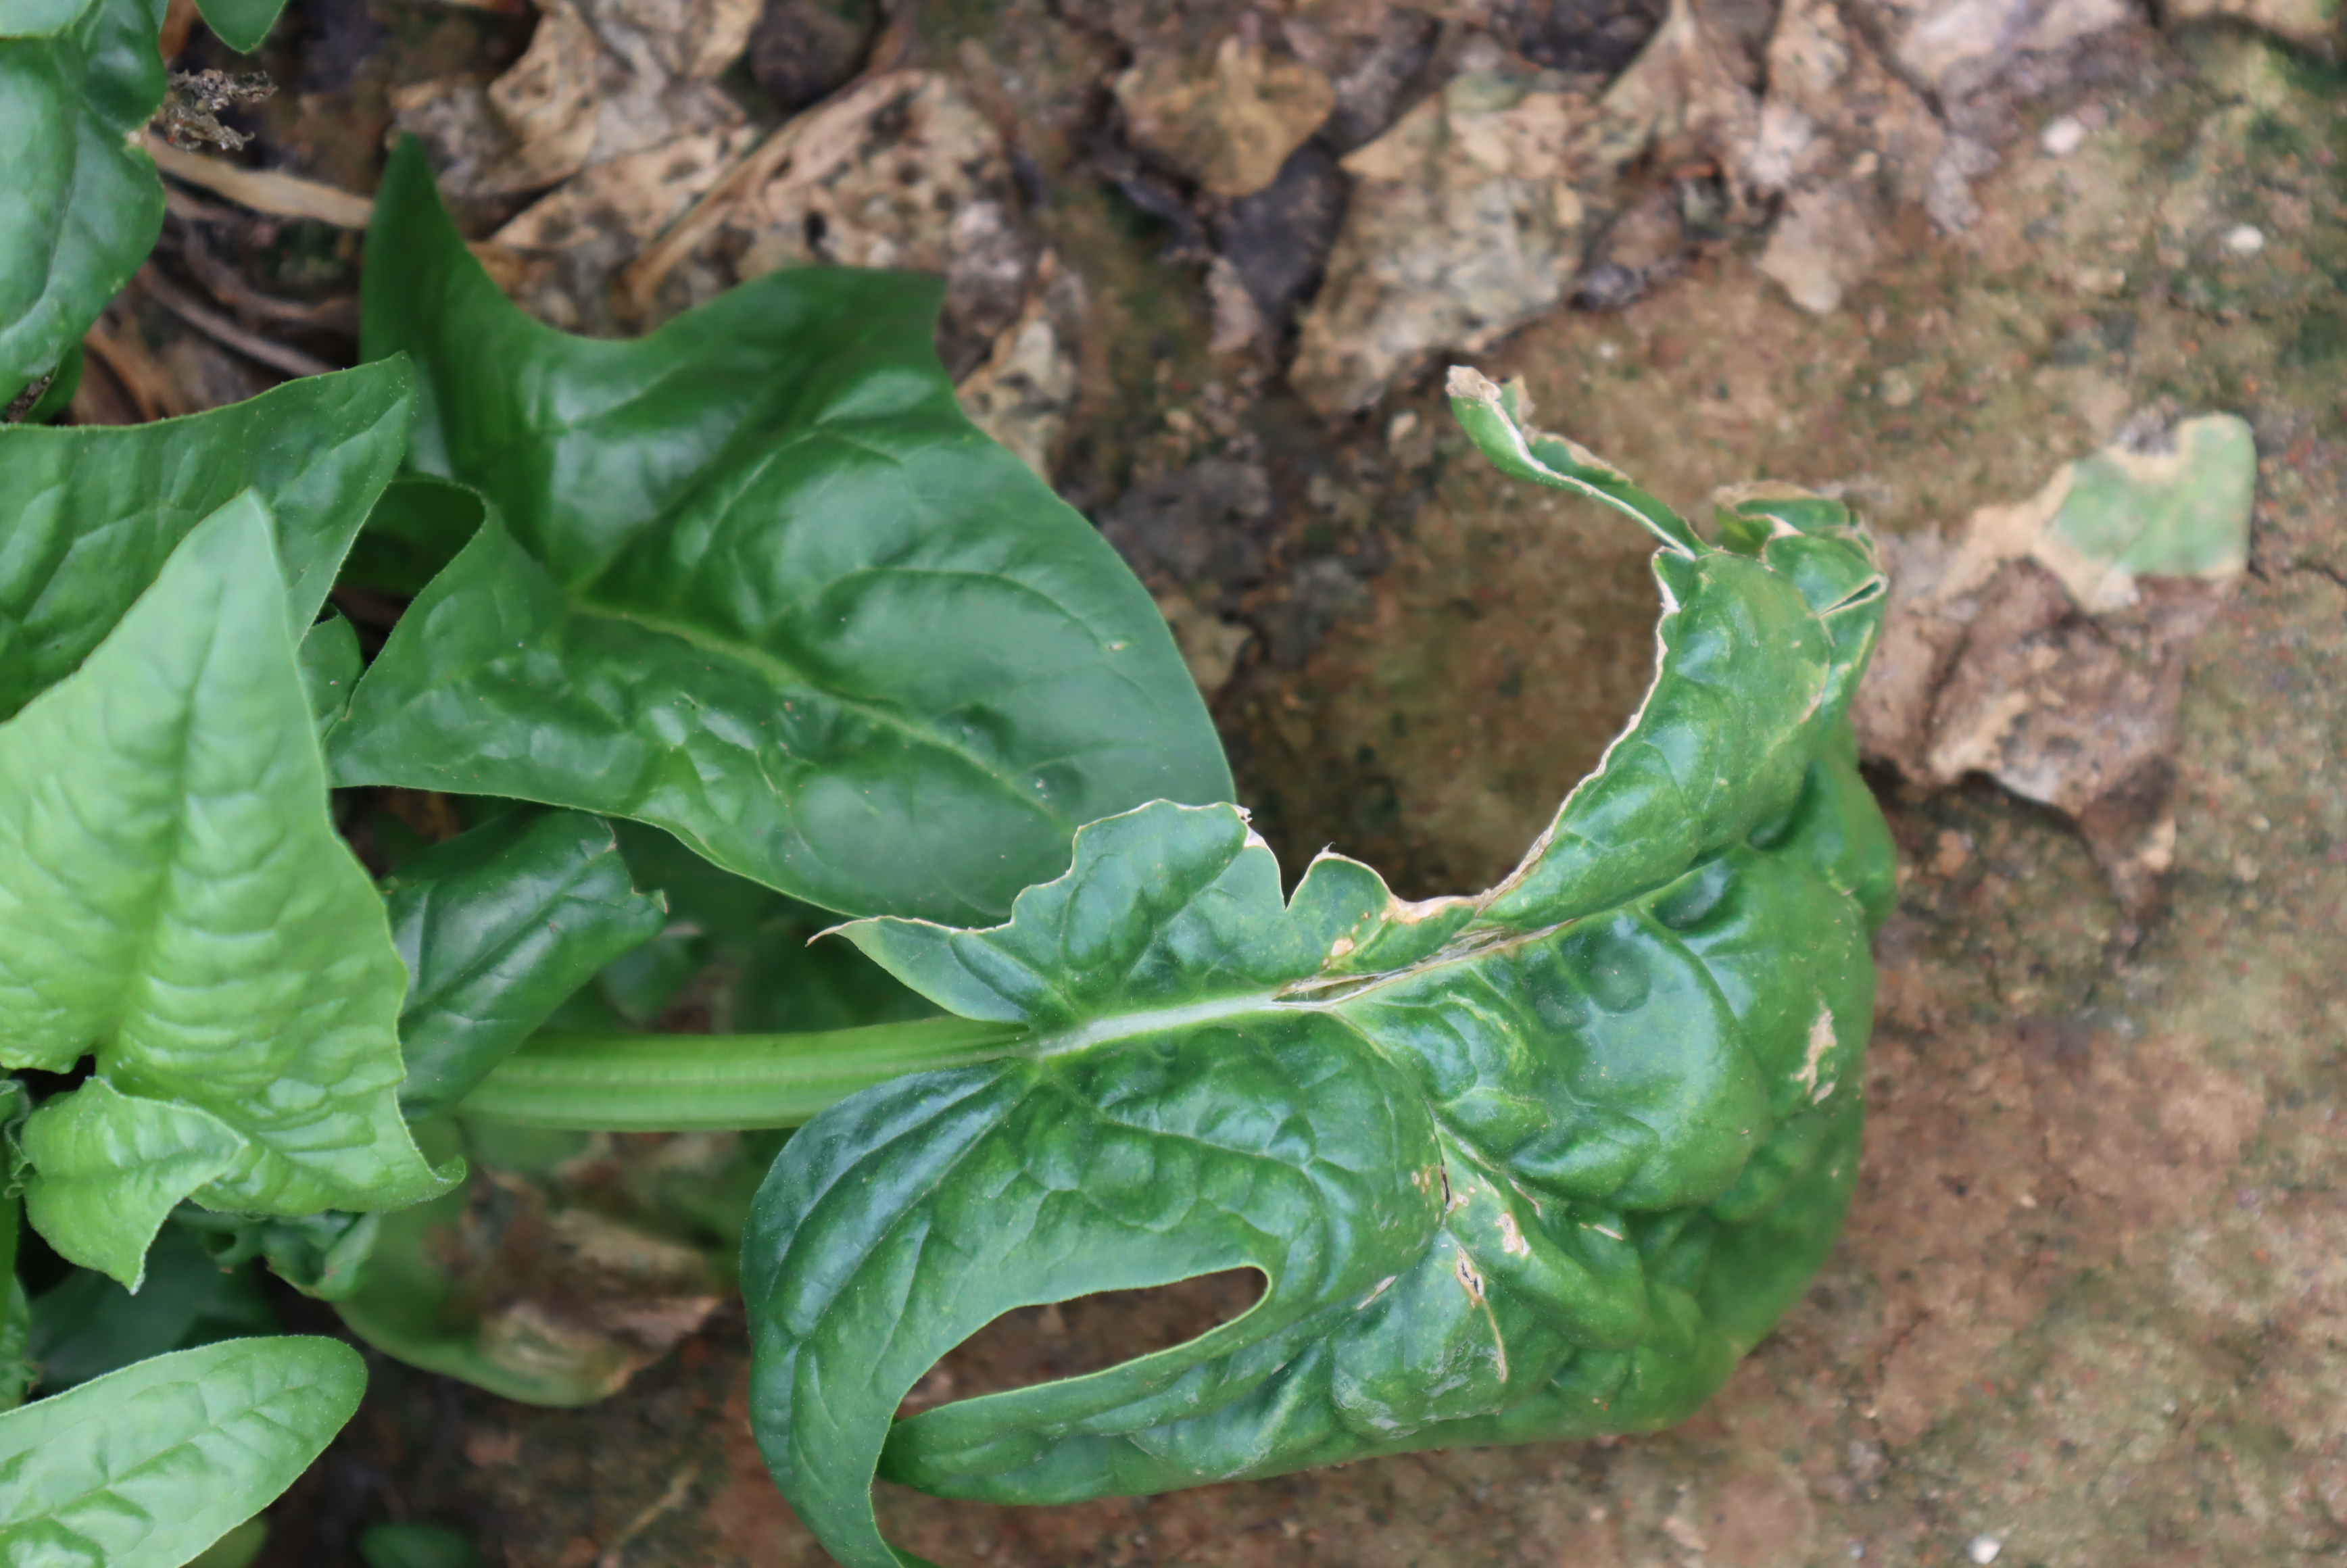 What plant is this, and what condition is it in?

spinach, mechanical damage
